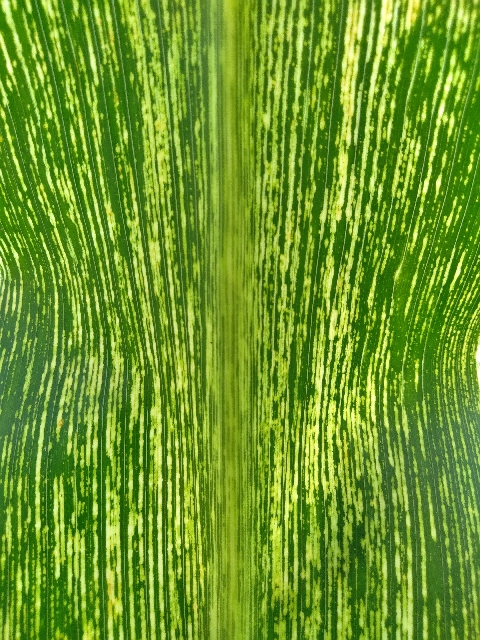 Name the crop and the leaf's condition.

maize, maize streak virus
